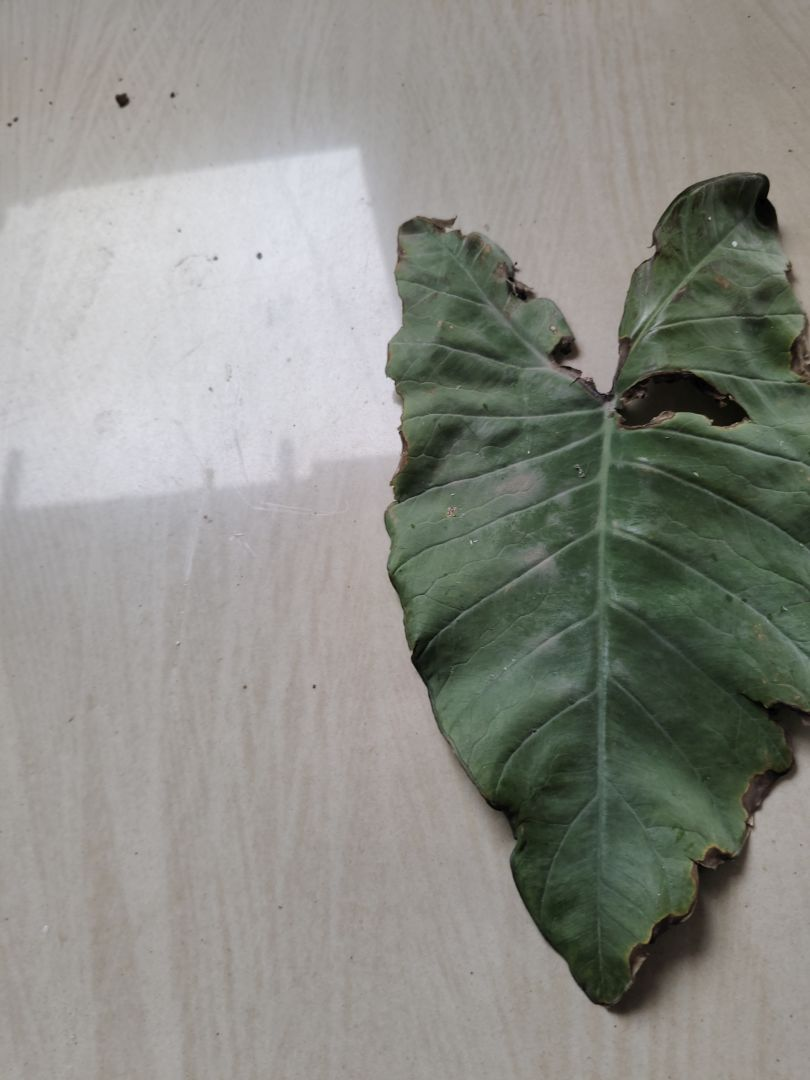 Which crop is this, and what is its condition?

taro, leaf blight
